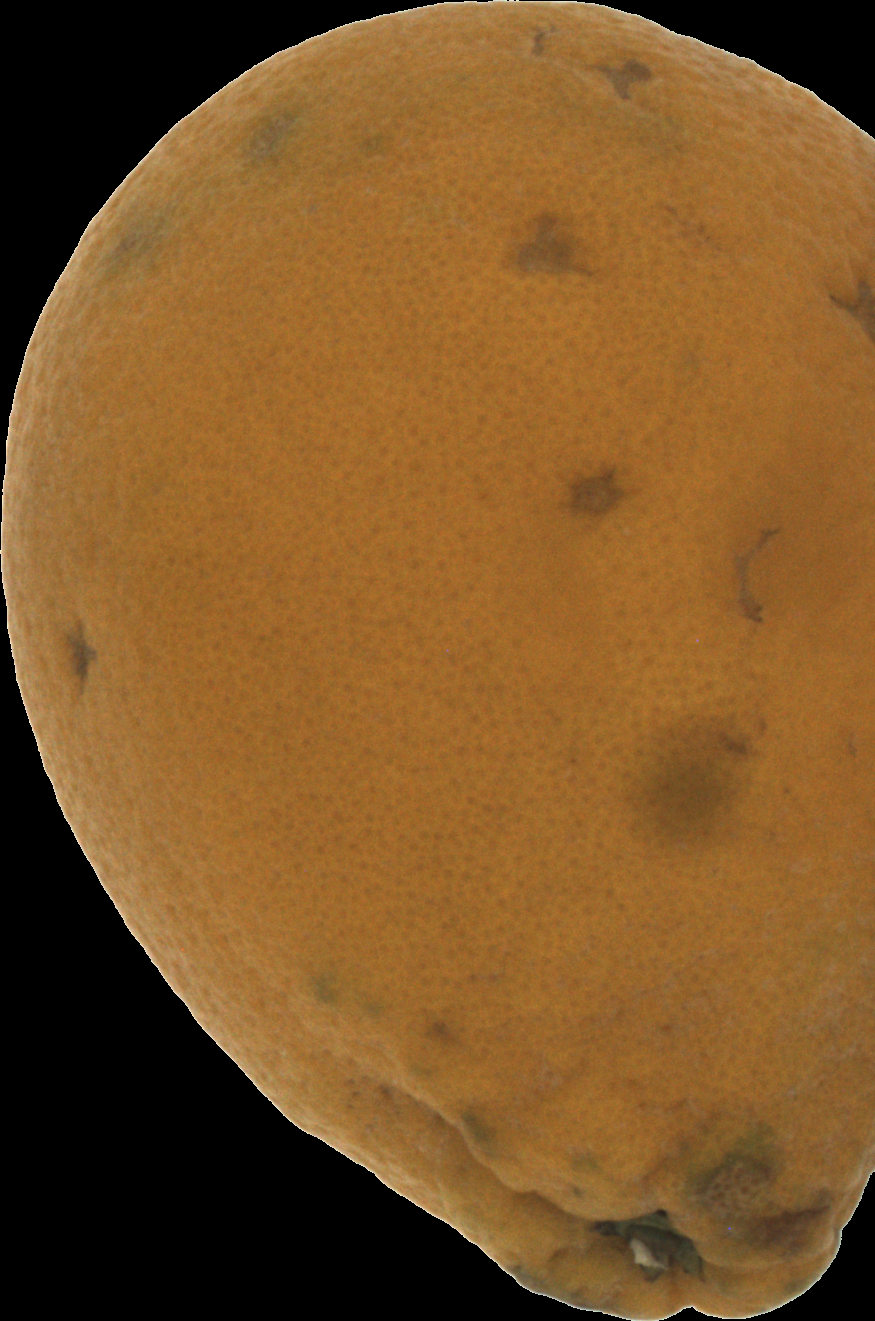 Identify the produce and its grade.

orange, bad
